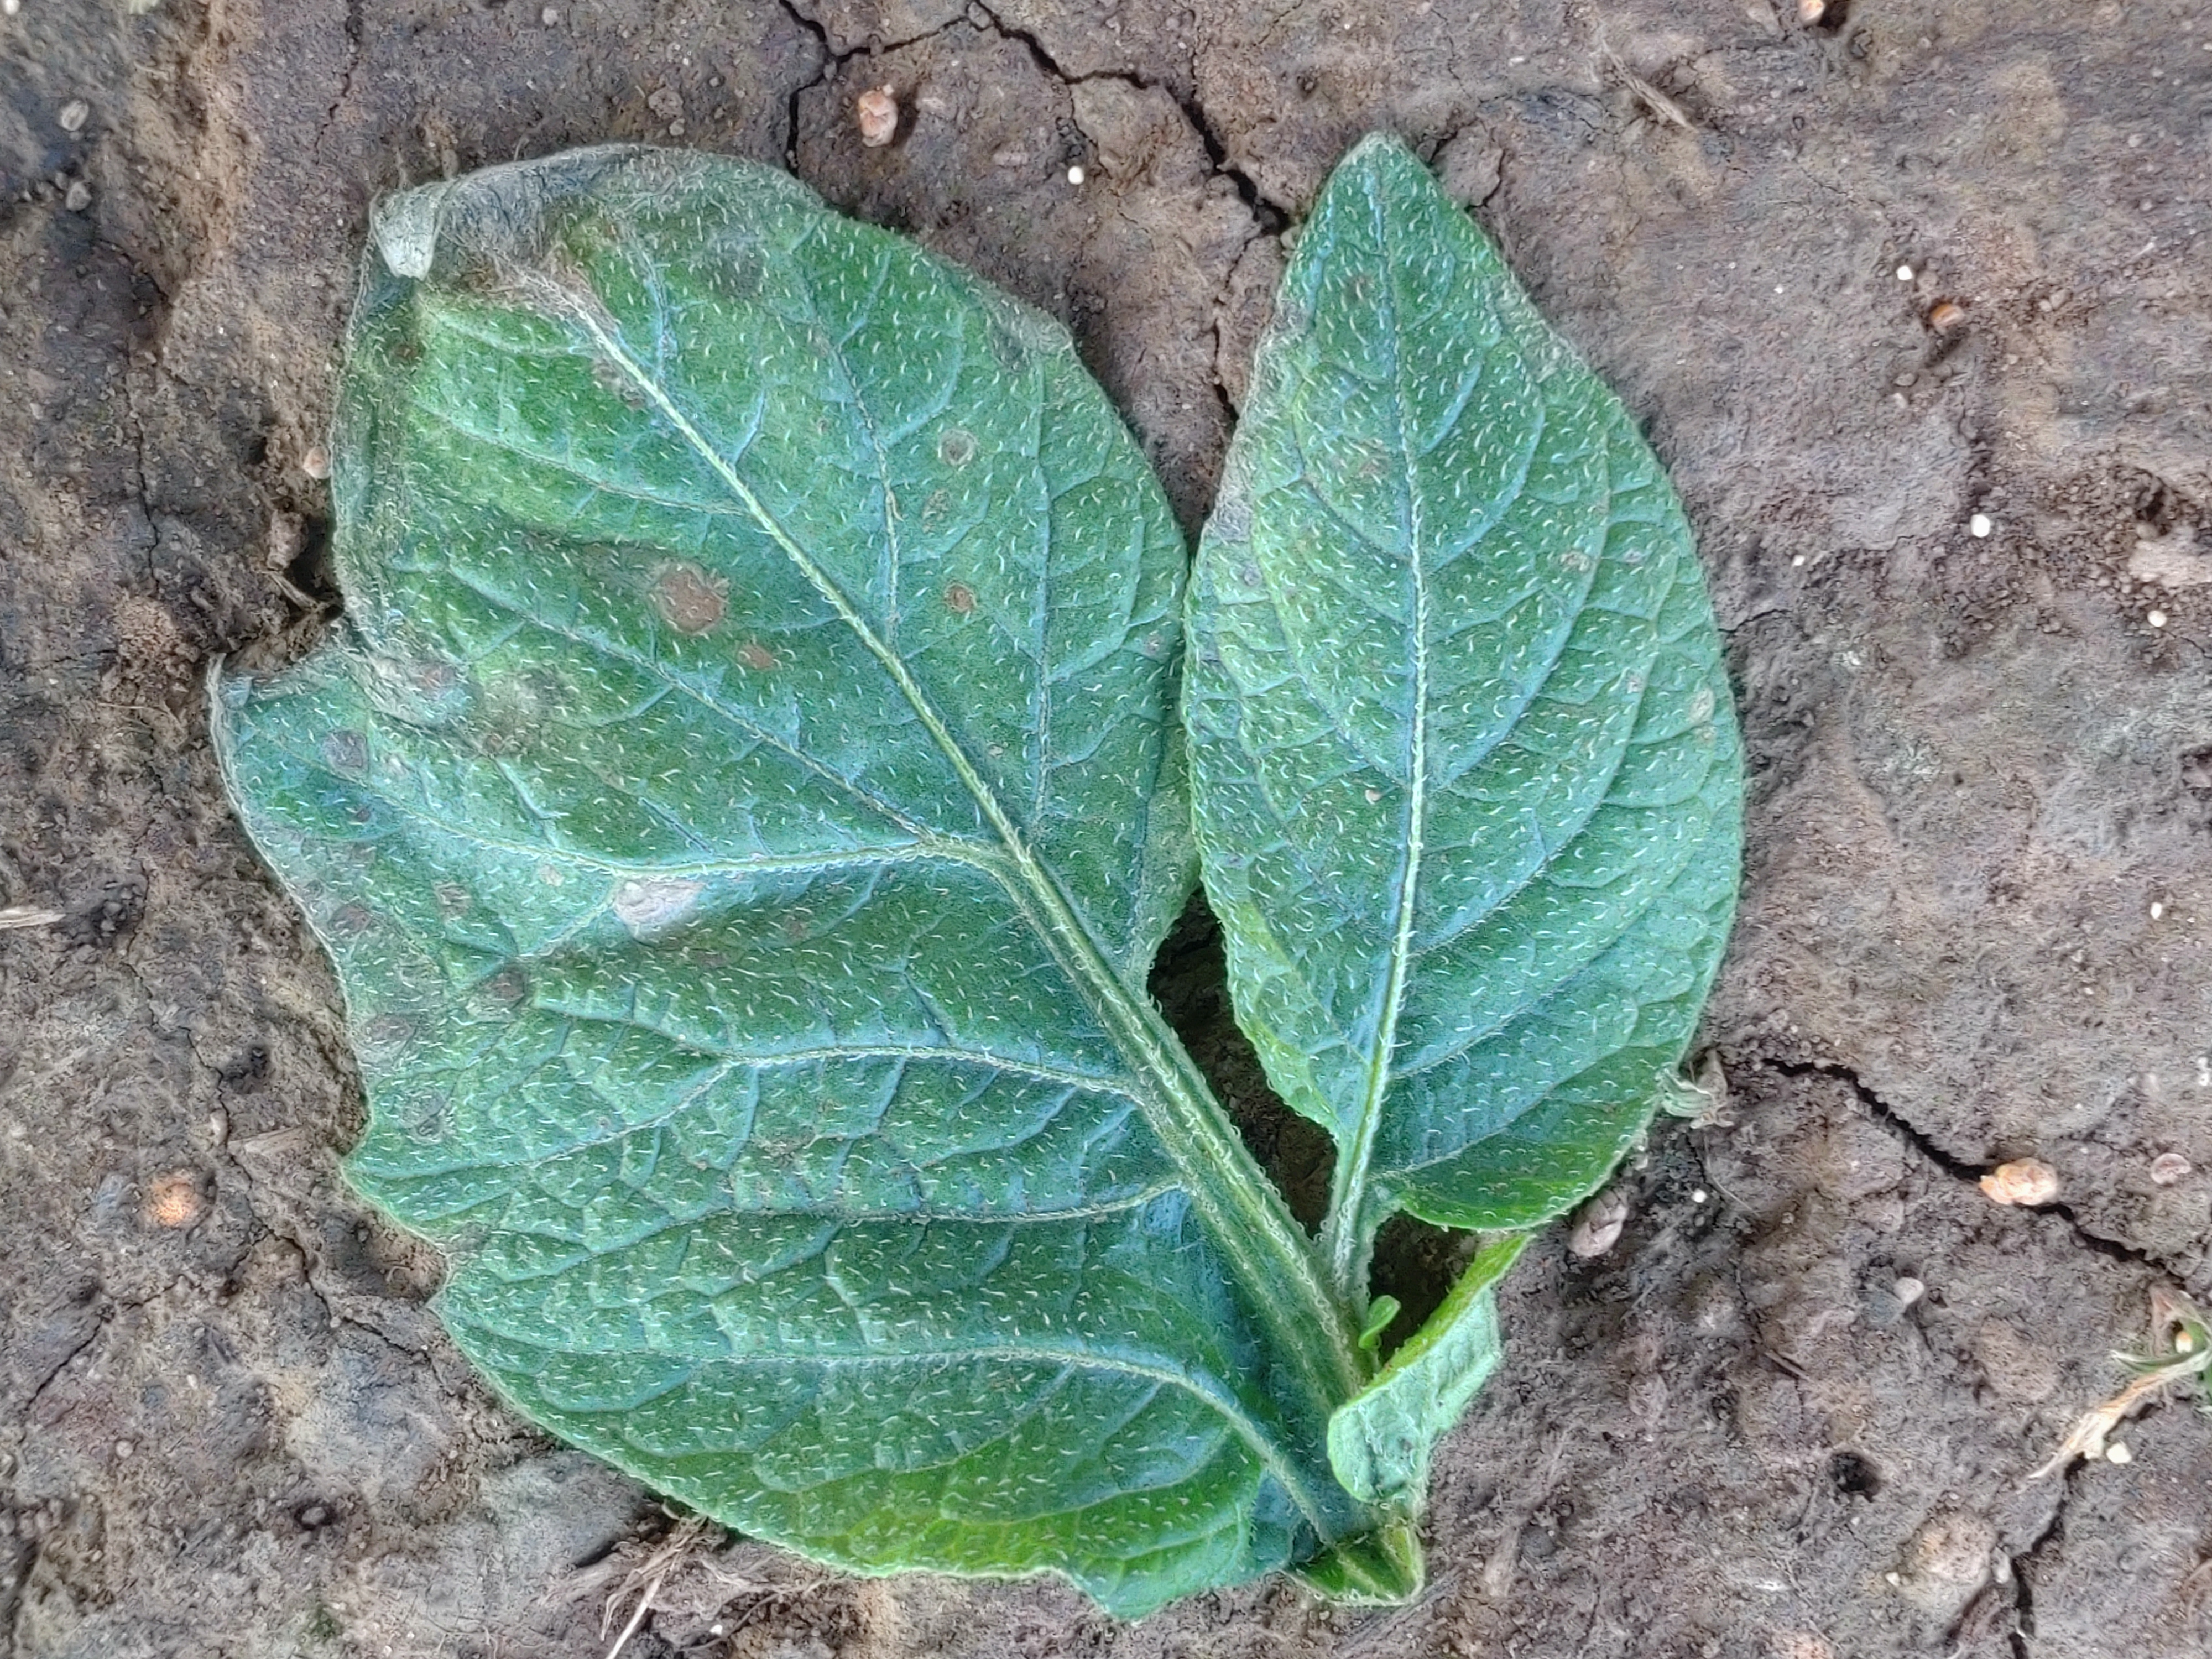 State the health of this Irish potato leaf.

early blight
